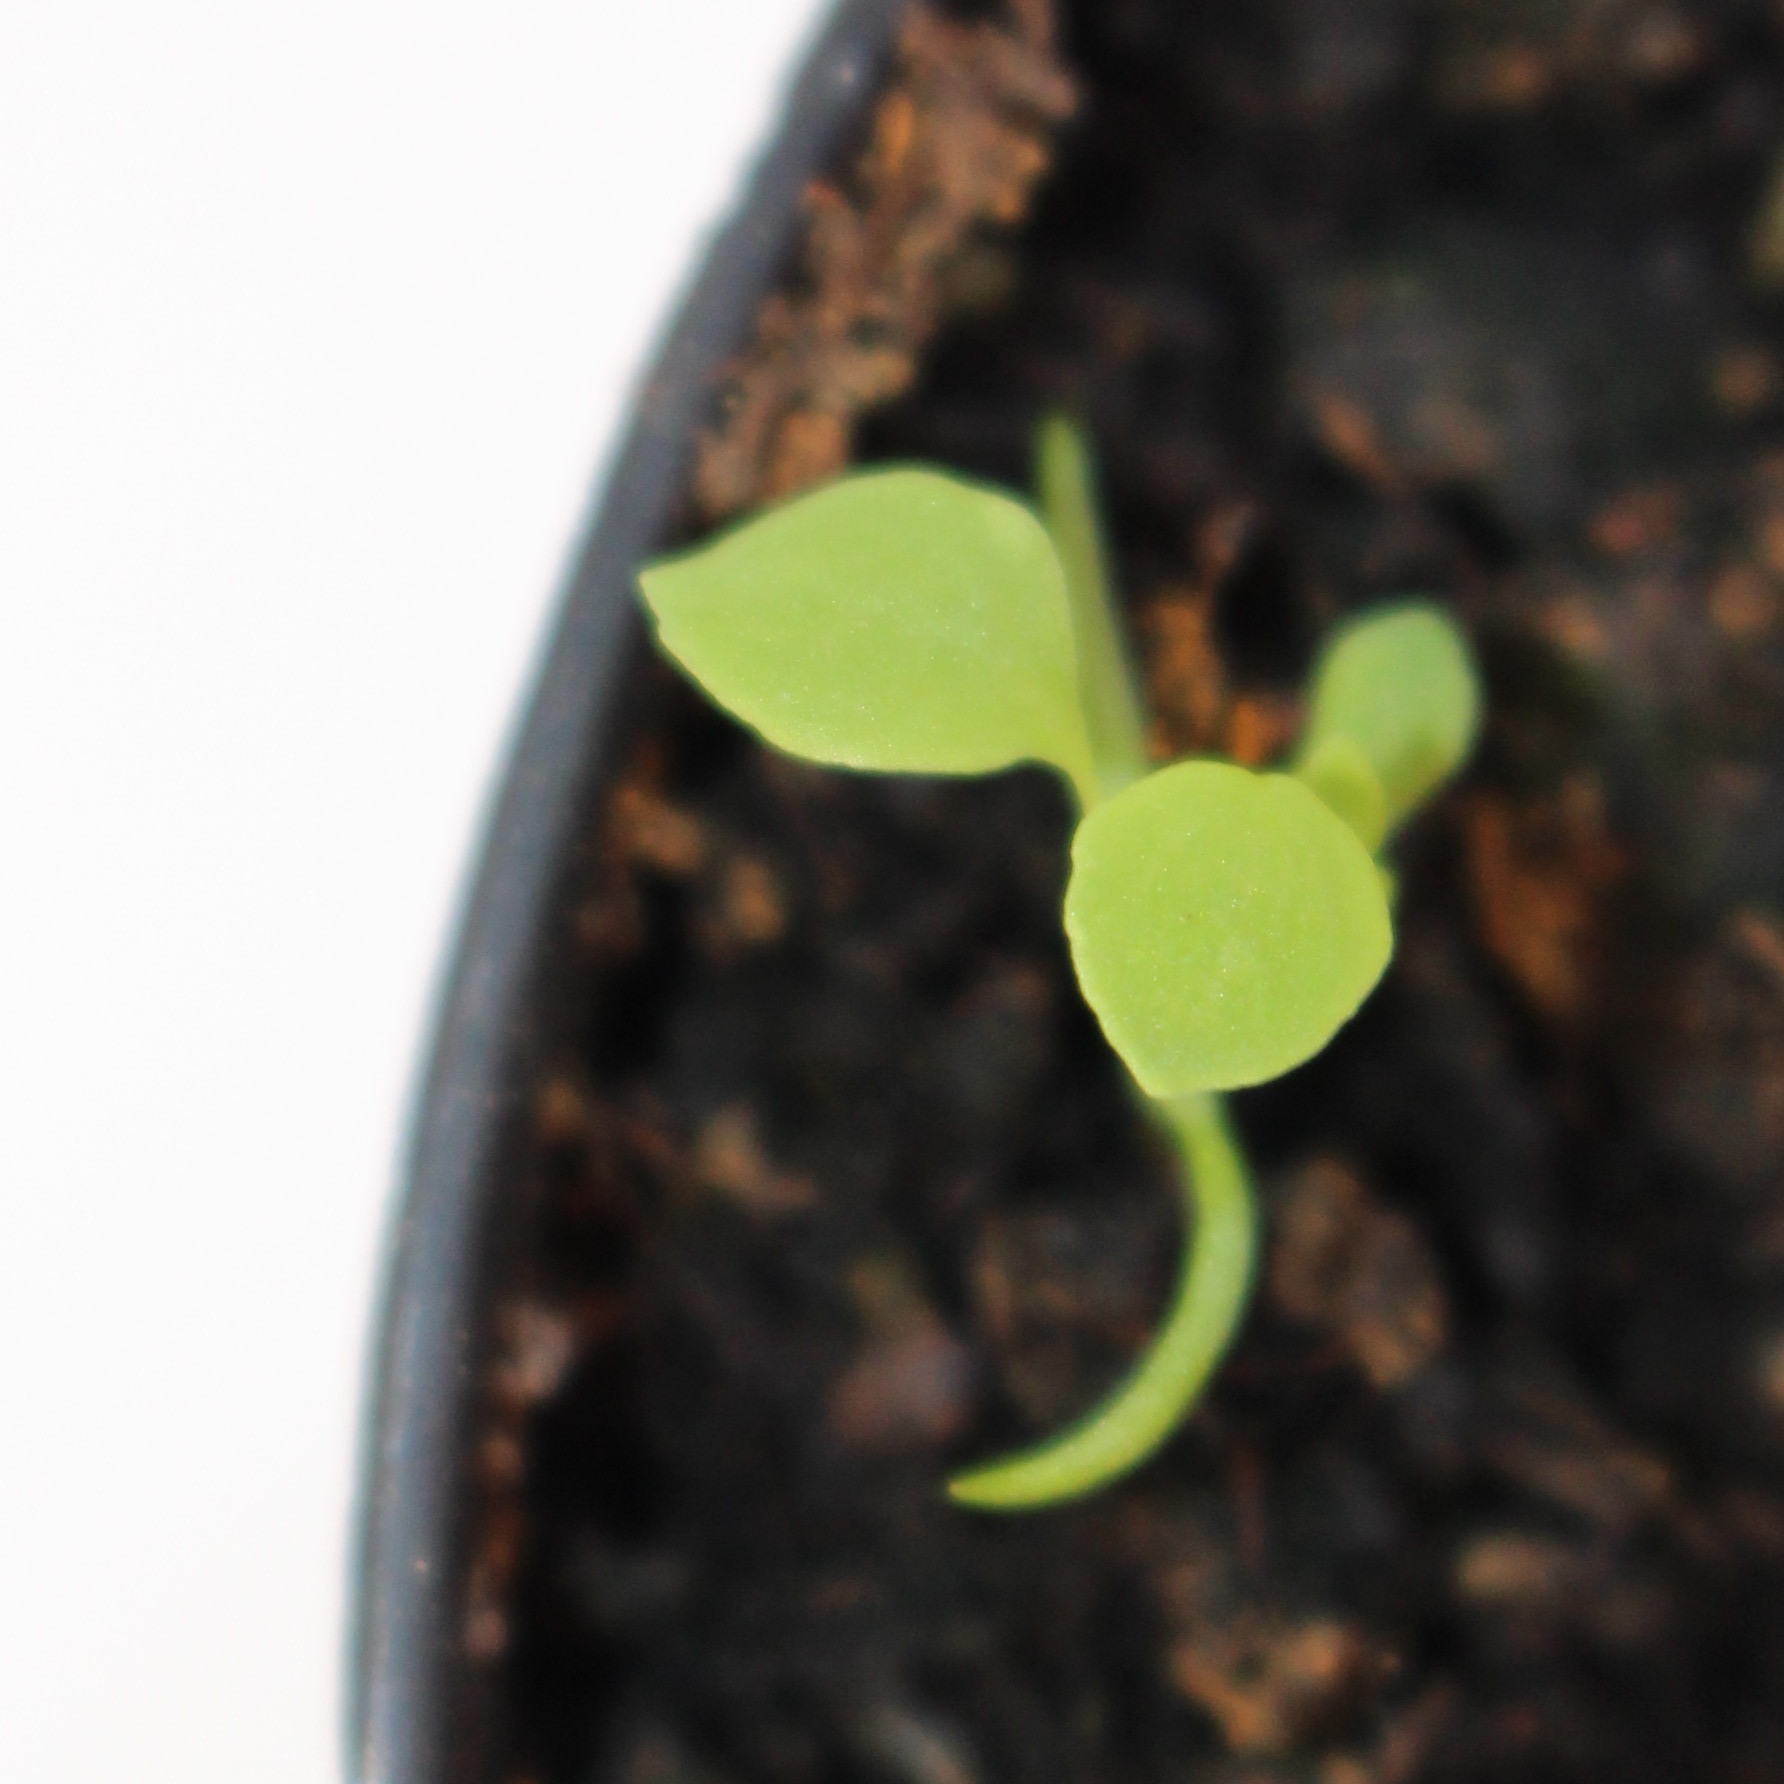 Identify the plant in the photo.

Papaver rhoeas
